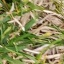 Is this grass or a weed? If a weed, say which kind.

grass
